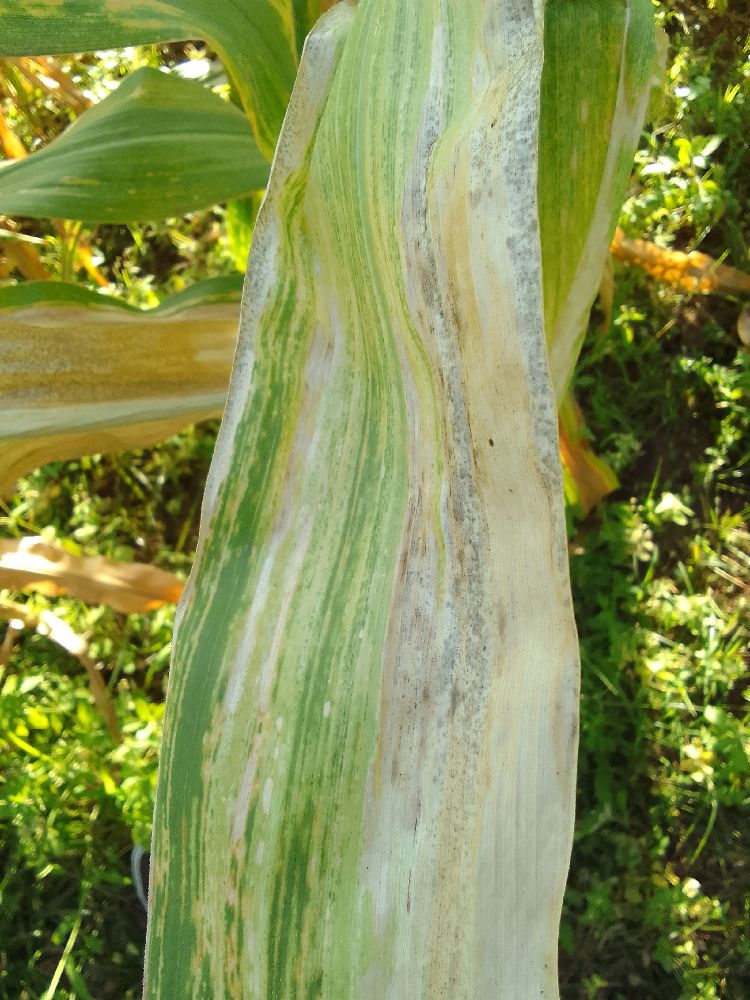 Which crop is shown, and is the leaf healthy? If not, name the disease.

maize, maize lethal necrosis
